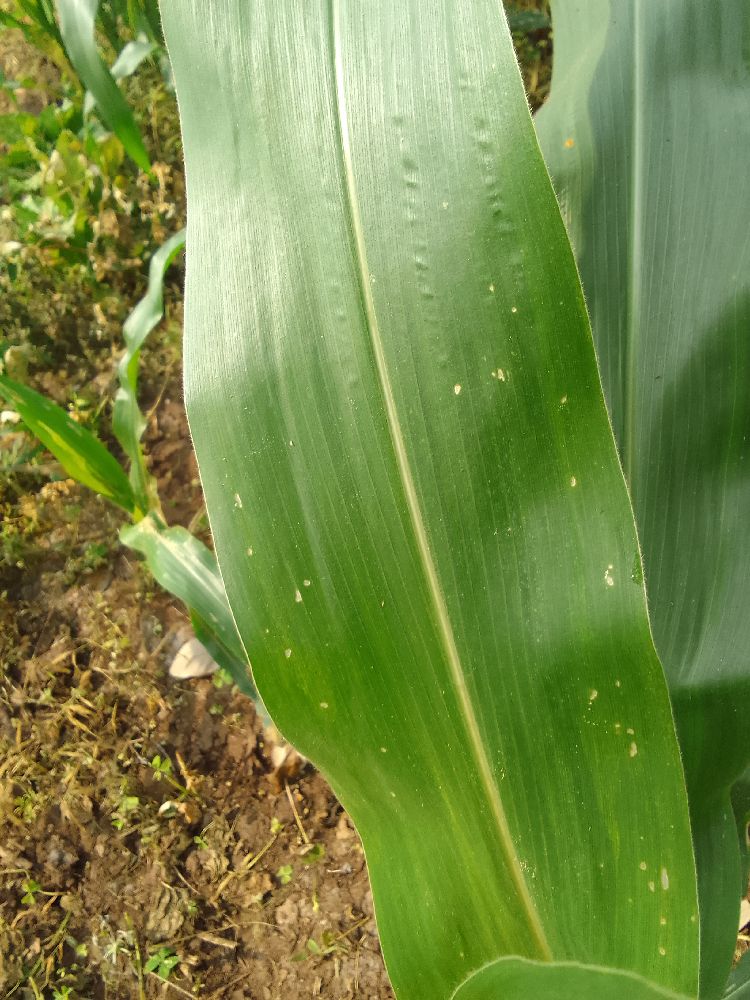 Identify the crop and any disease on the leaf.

maize, healthy
